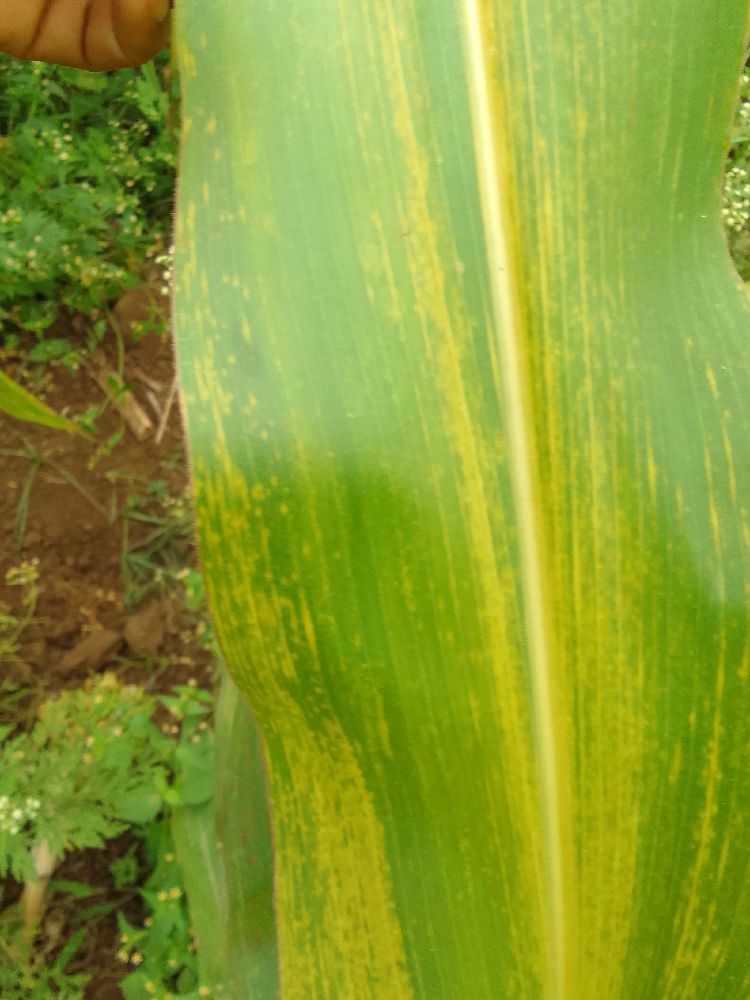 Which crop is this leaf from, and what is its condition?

maize, maize lethal necrosis
